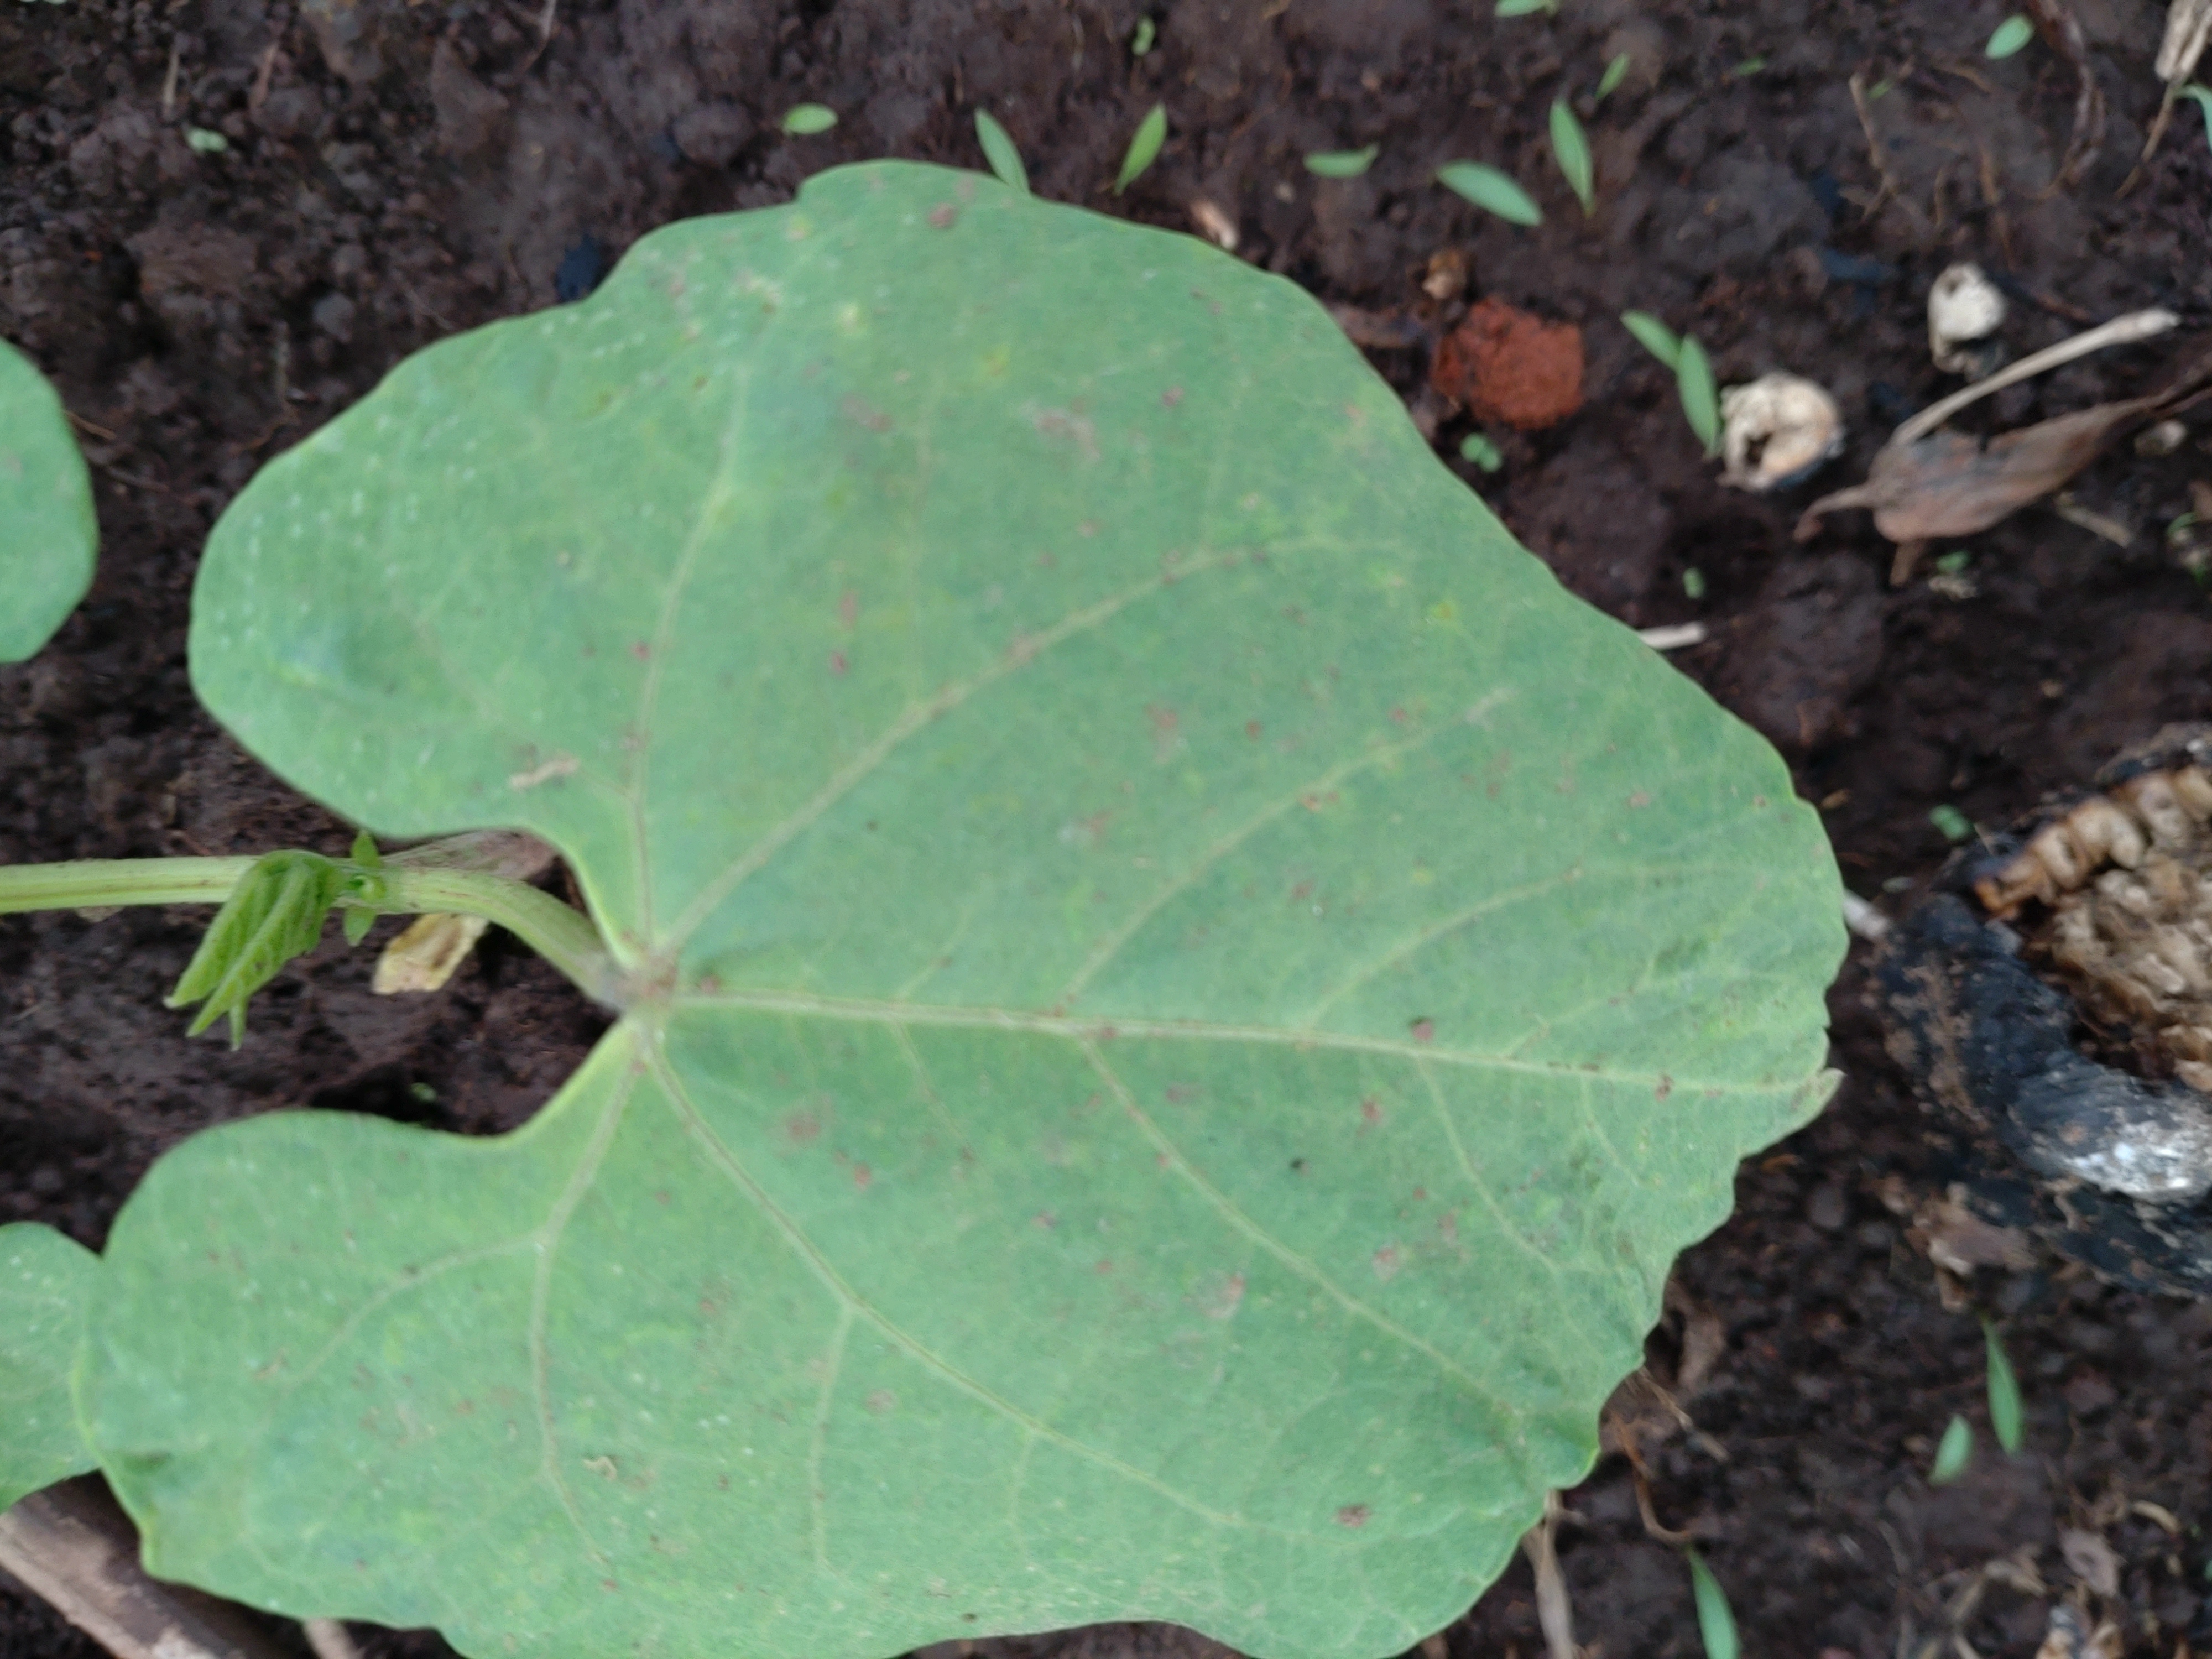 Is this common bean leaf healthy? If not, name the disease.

healthy
